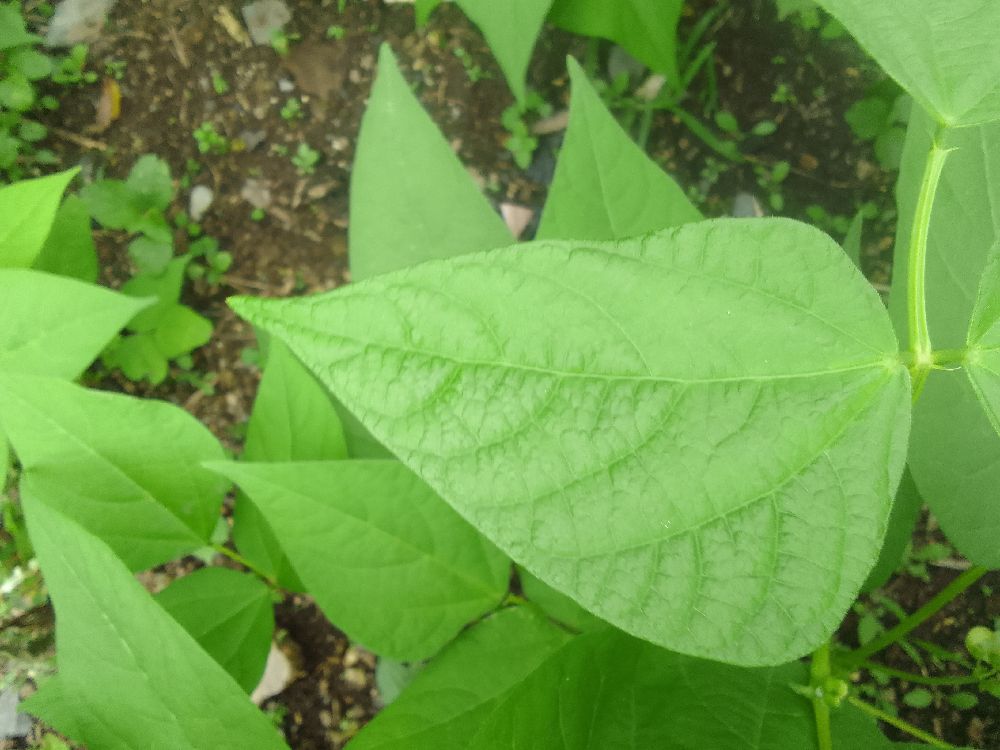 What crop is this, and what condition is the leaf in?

common bean, healthy
